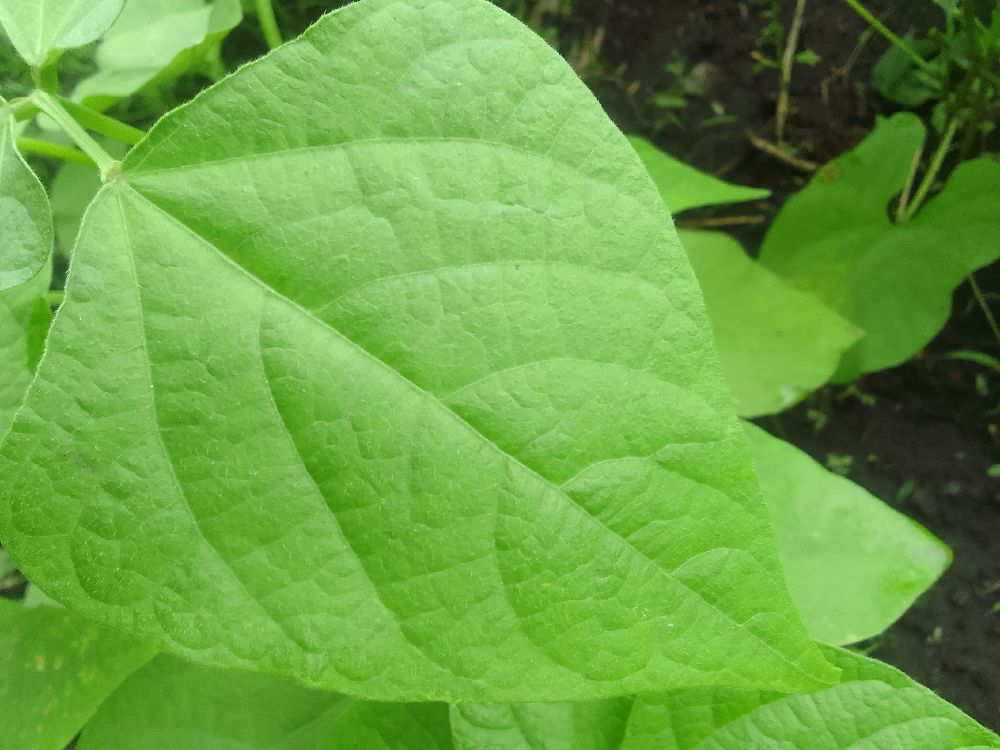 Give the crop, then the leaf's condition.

common bean, healthy
